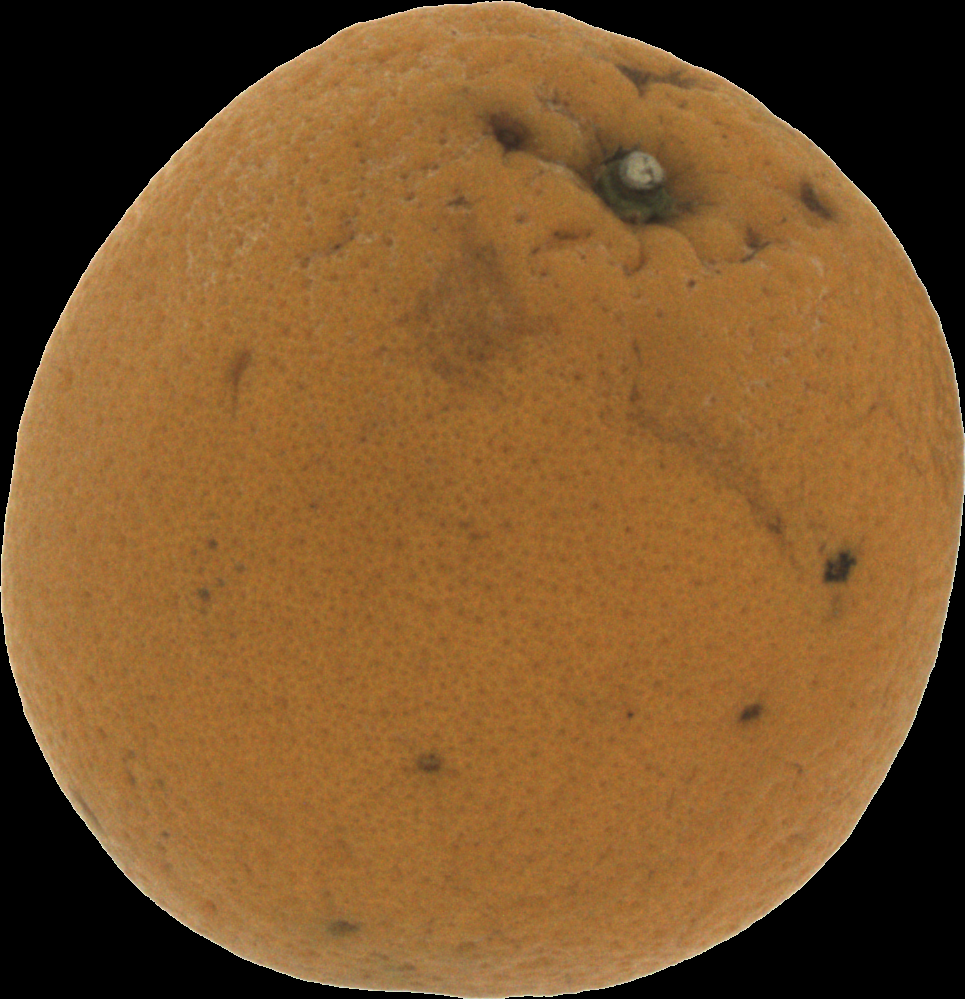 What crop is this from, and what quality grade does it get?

orange, bad
